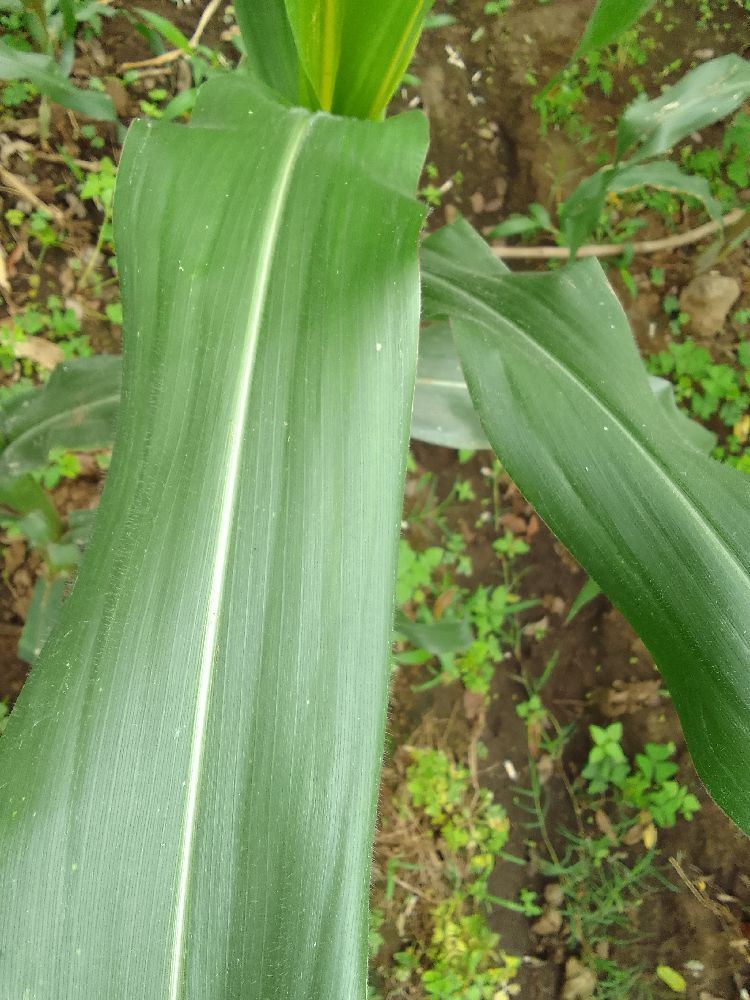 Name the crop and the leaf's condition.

maize, healthy
